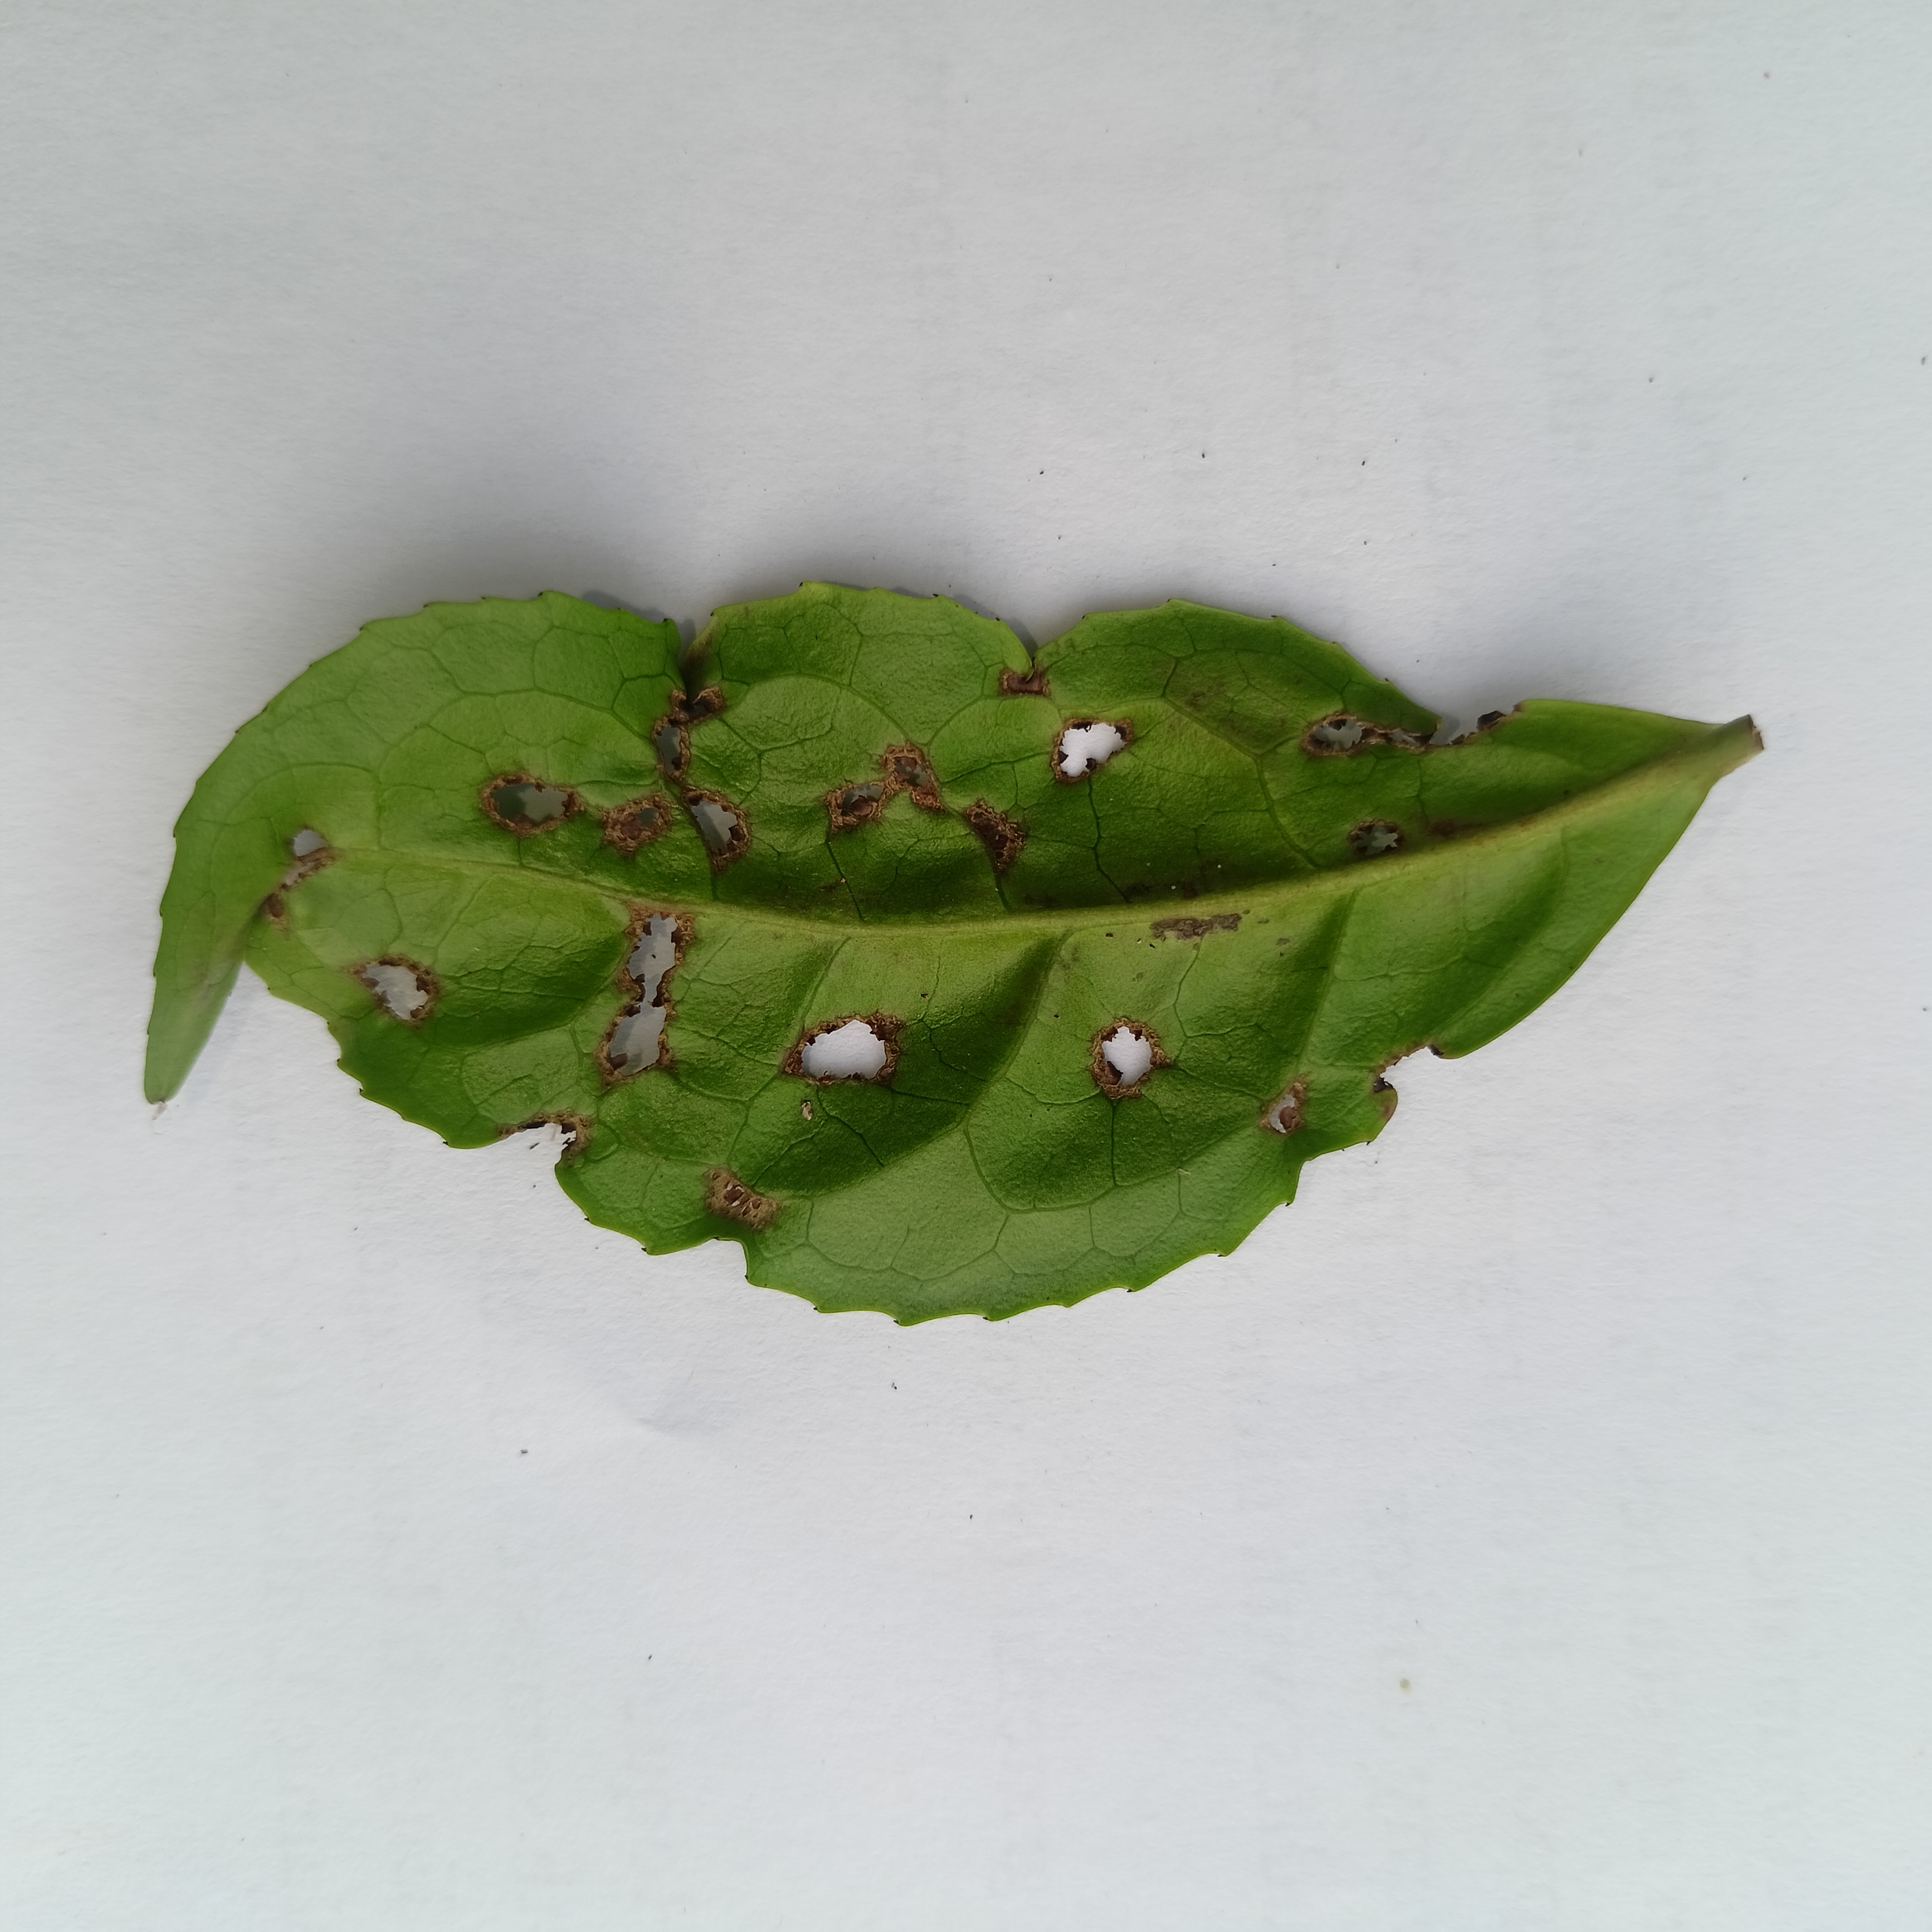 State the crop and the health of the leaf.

tea, helopeltis
